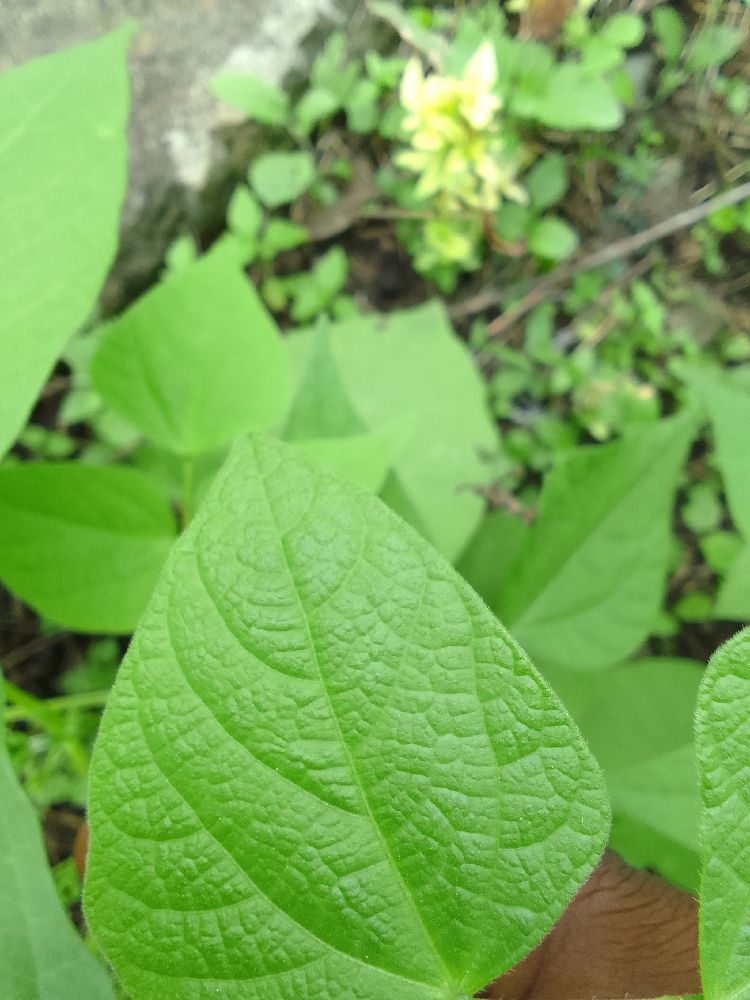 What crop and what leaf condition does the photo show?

common bean, healthy
